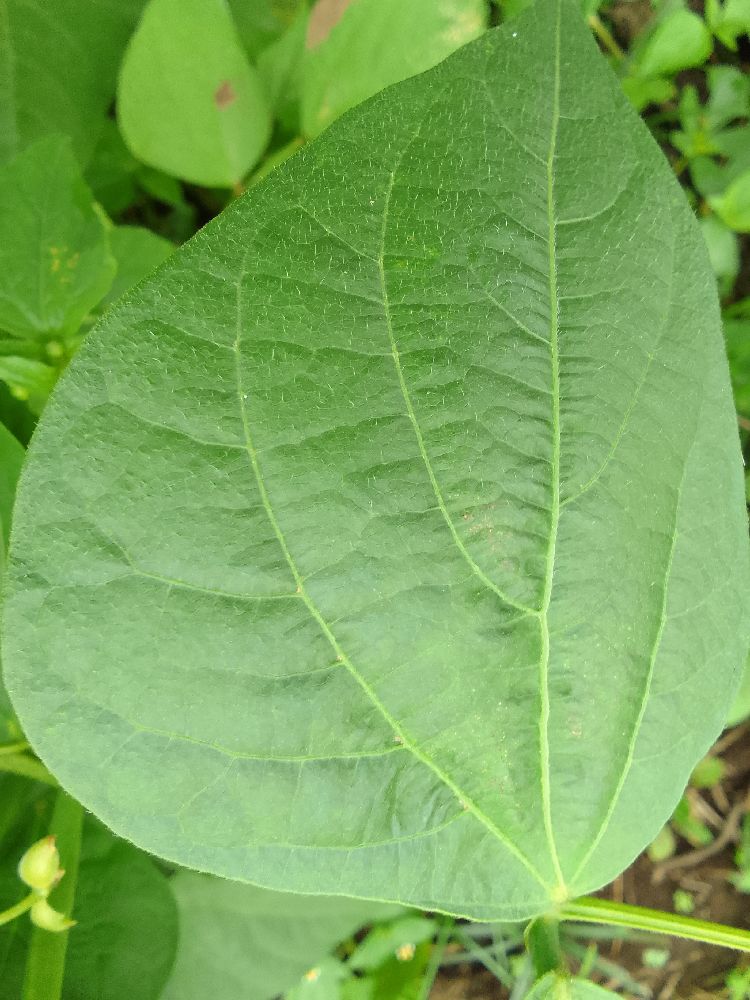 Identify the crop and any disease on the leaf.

common bean, healthy
